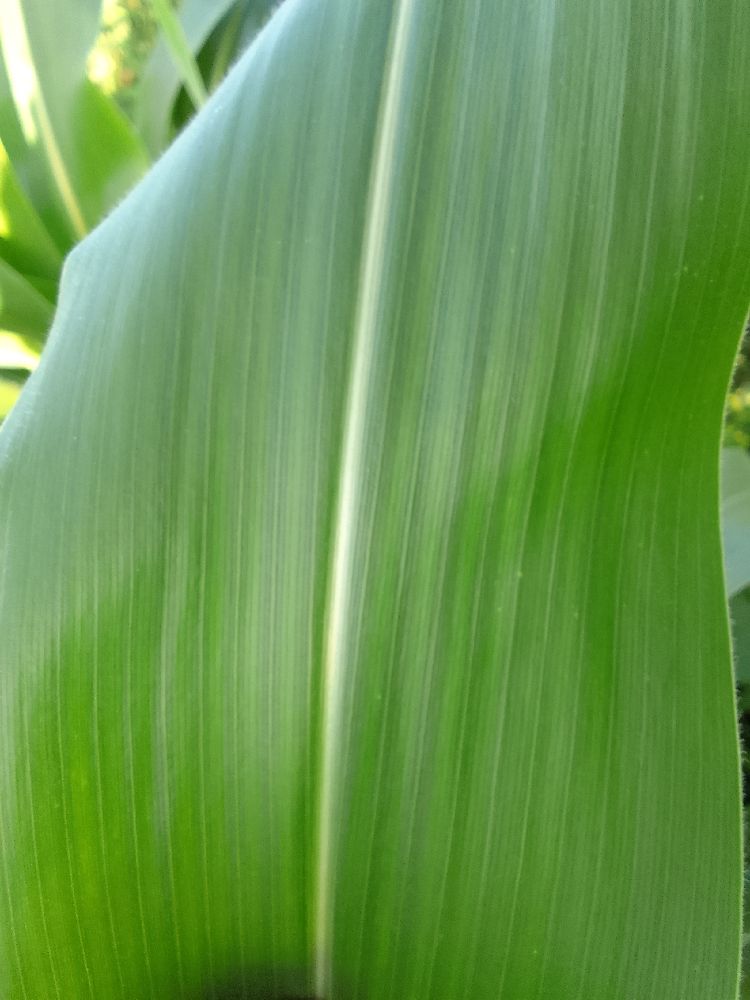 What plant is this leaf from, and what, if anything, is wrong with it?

maize, healthy
